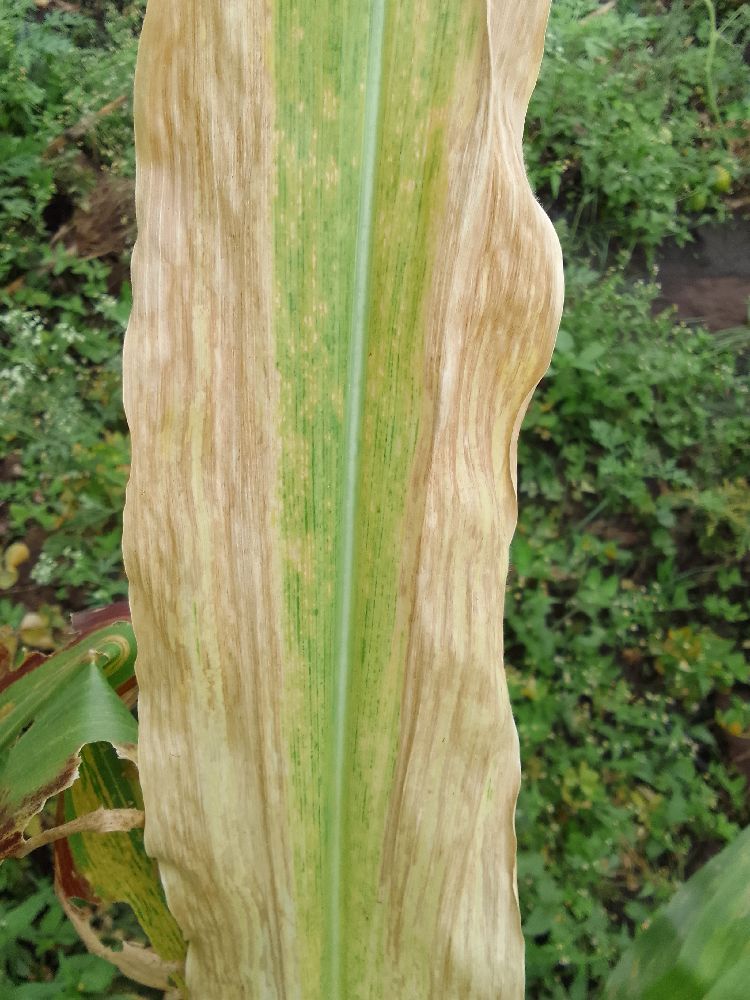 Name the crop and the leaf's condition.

maize, maize lethal necrosis
